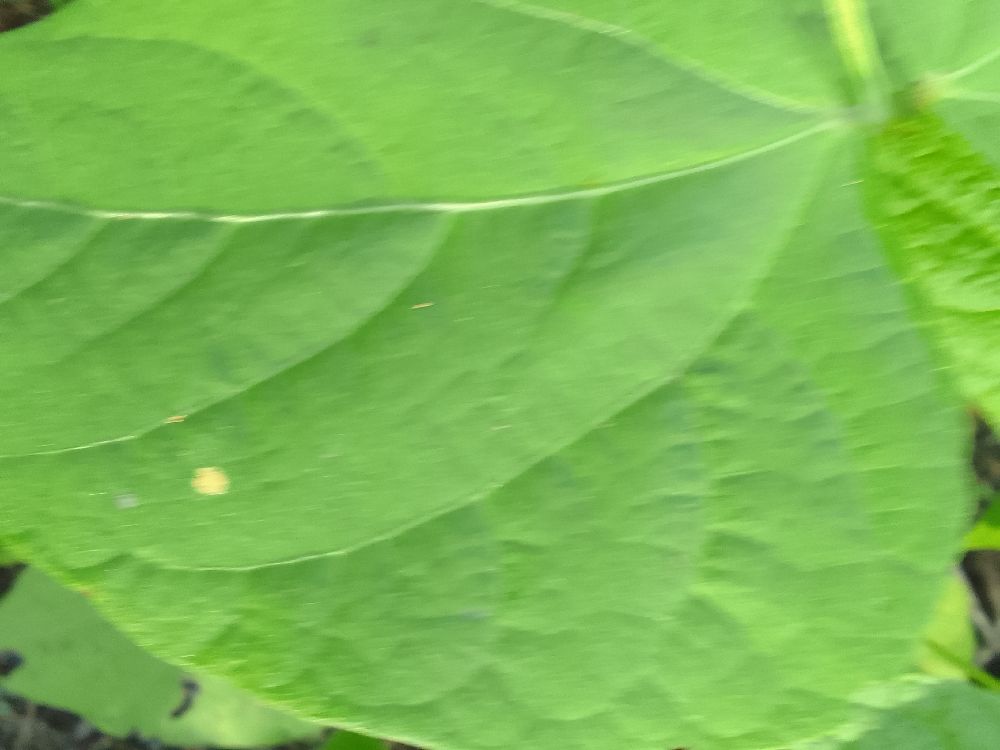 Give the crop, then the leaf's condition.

common bean, healthy
